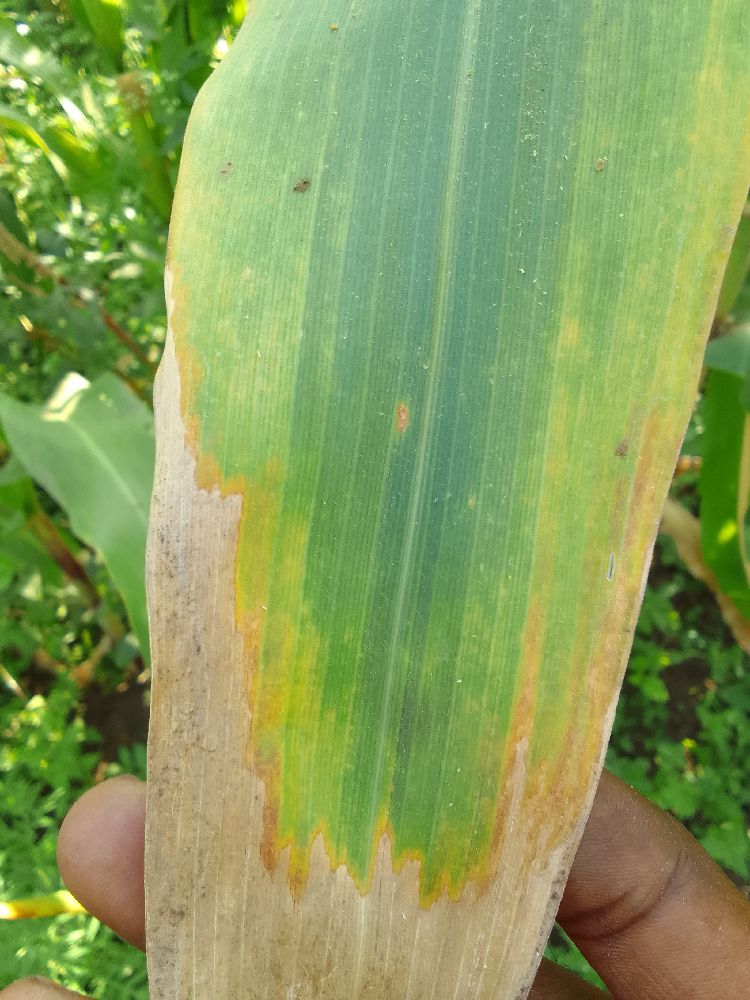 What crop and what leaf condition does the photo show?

maize, maize lethal necrosis
